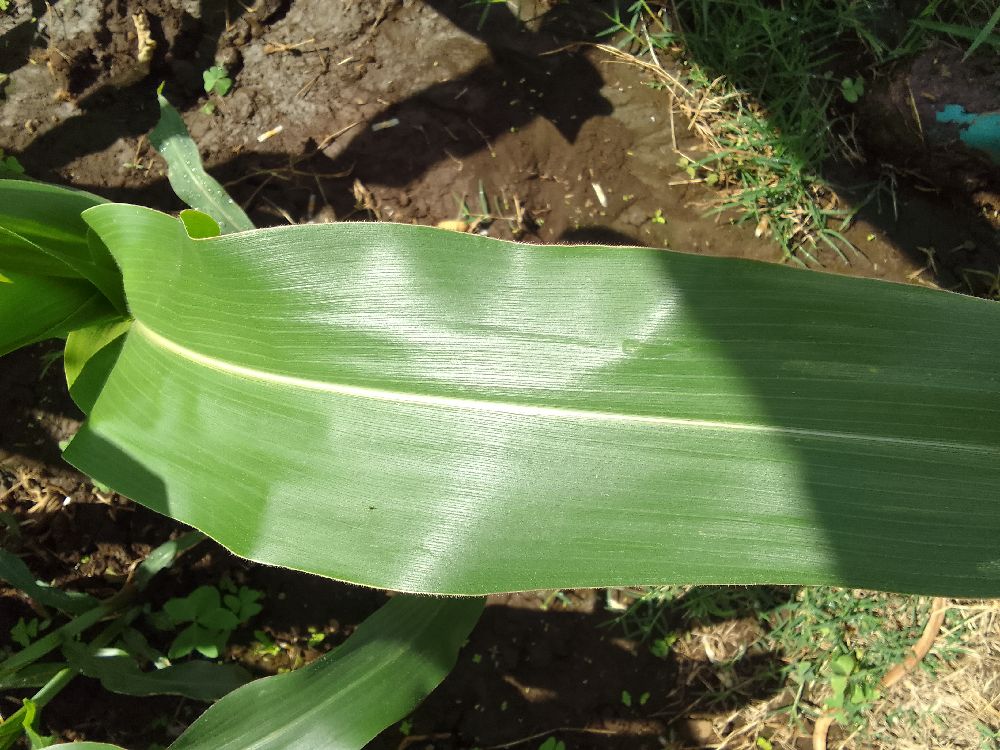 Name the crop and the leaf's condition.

maize, healthy
